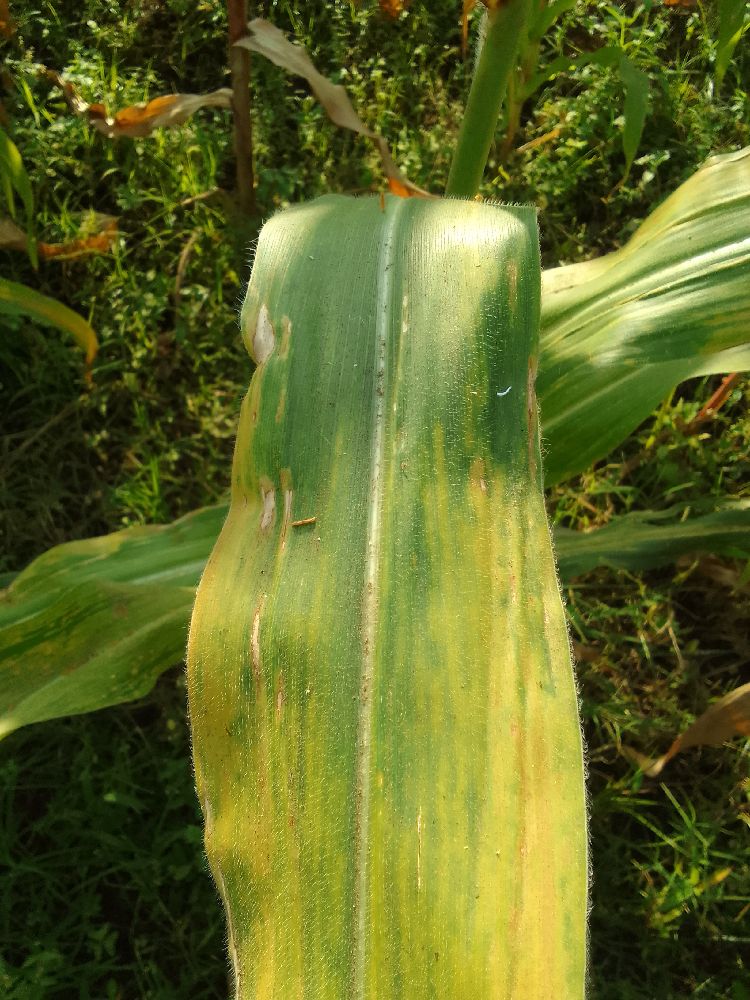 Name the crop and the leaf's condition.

maize, maize lethal necrosis
